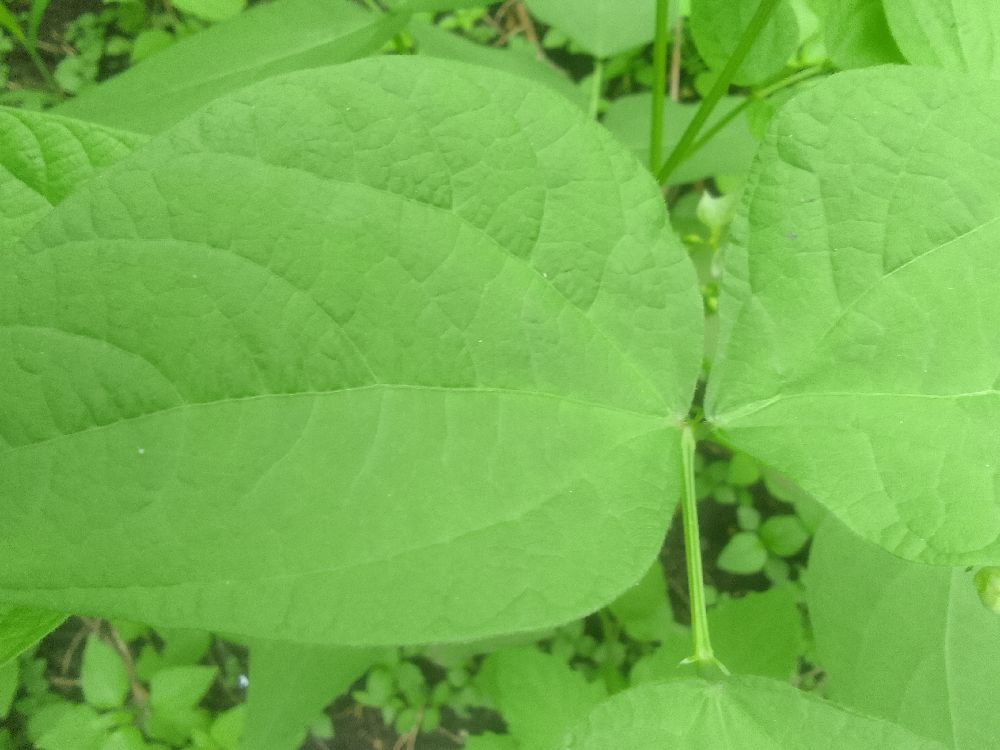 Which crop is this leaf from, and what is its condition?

common bean, healthy
